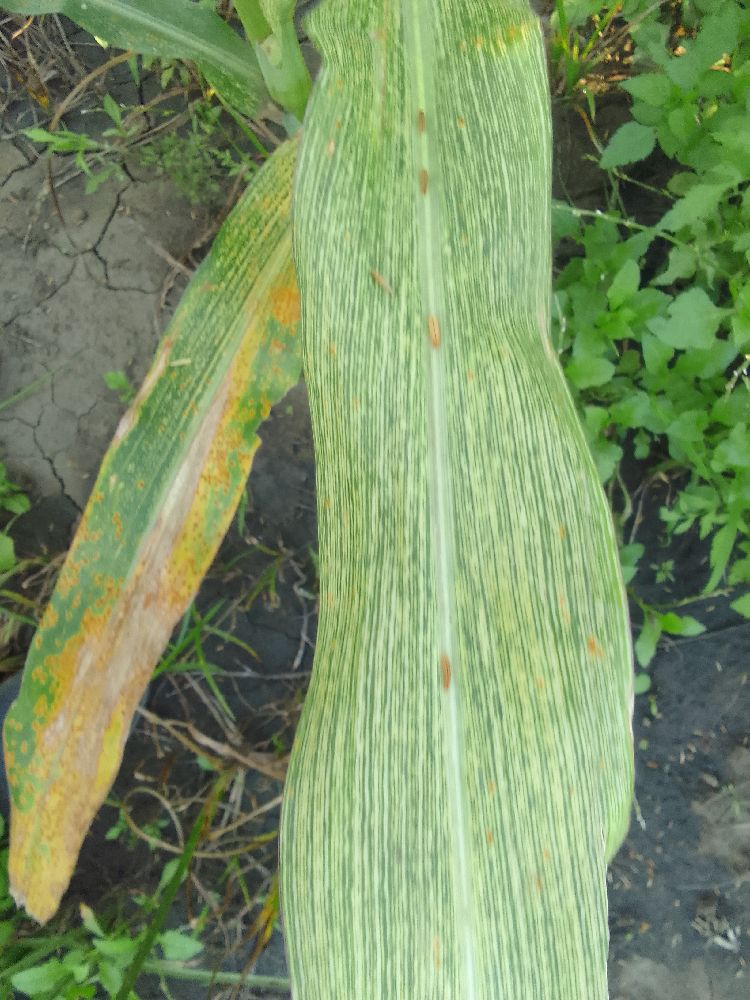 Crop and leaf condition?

maize, maize streak virus
